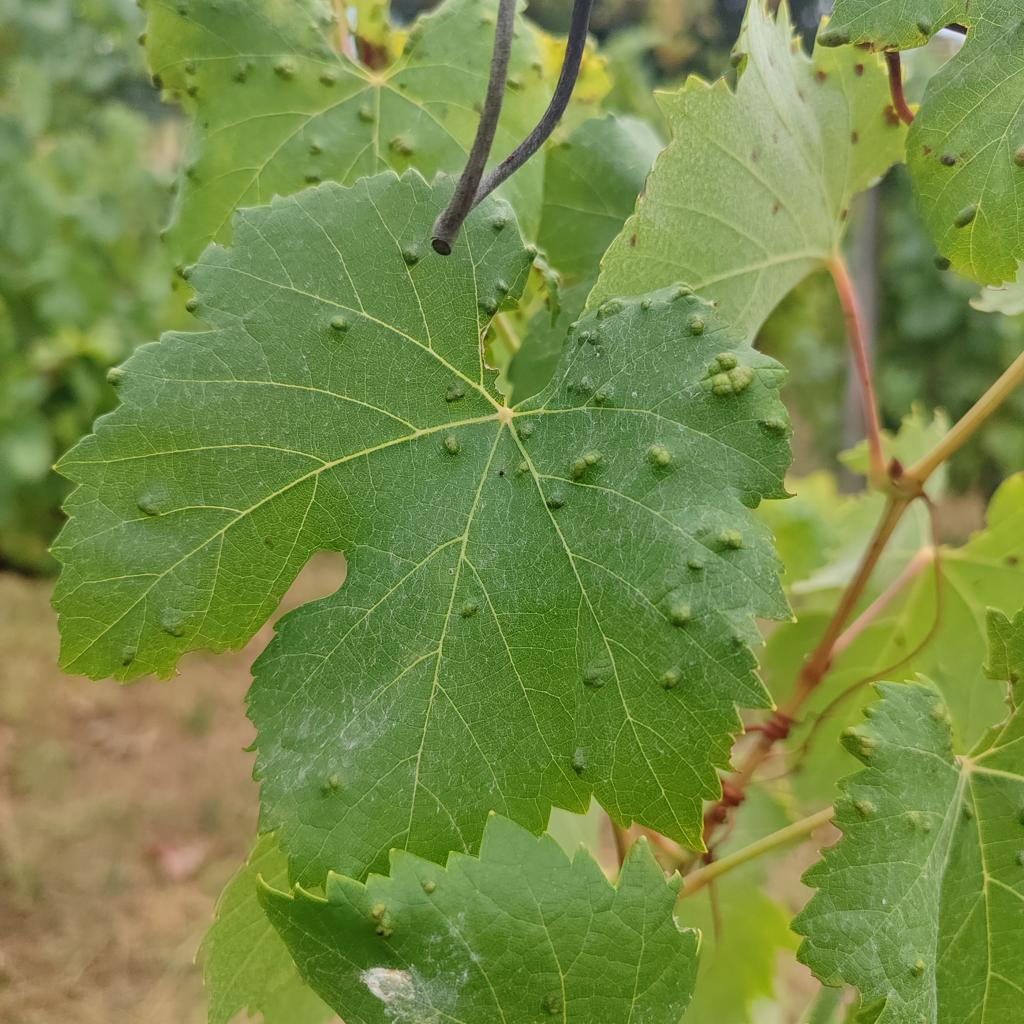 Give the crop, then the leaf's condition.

grapevine, erineum mite
